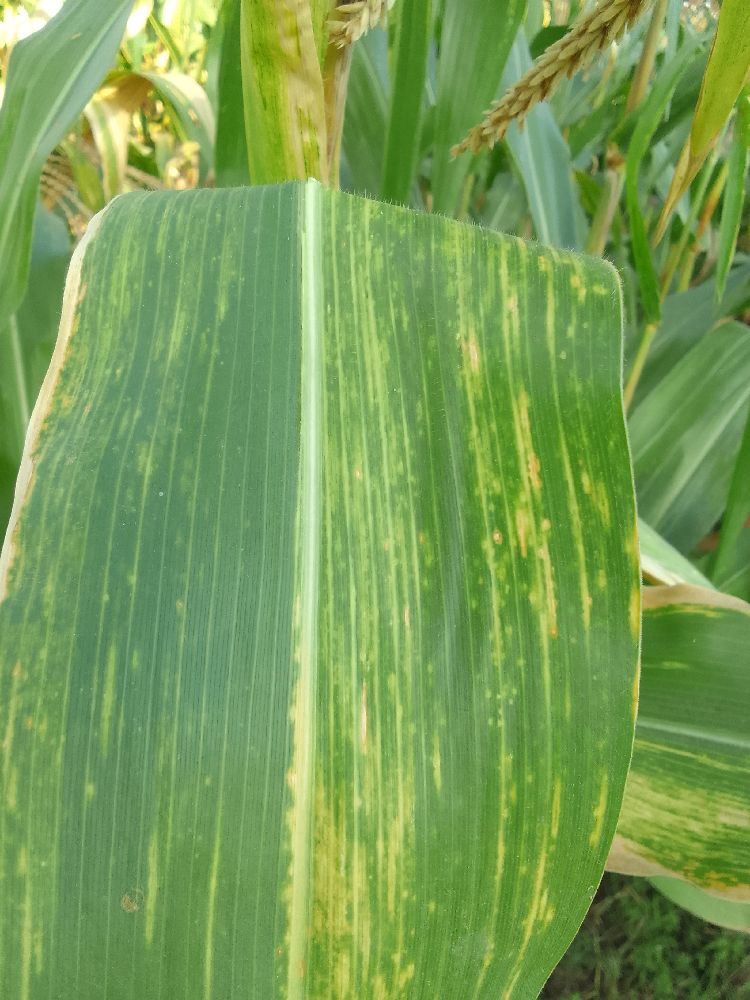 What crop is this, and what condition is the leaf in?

maize, maize lethal necrosis
